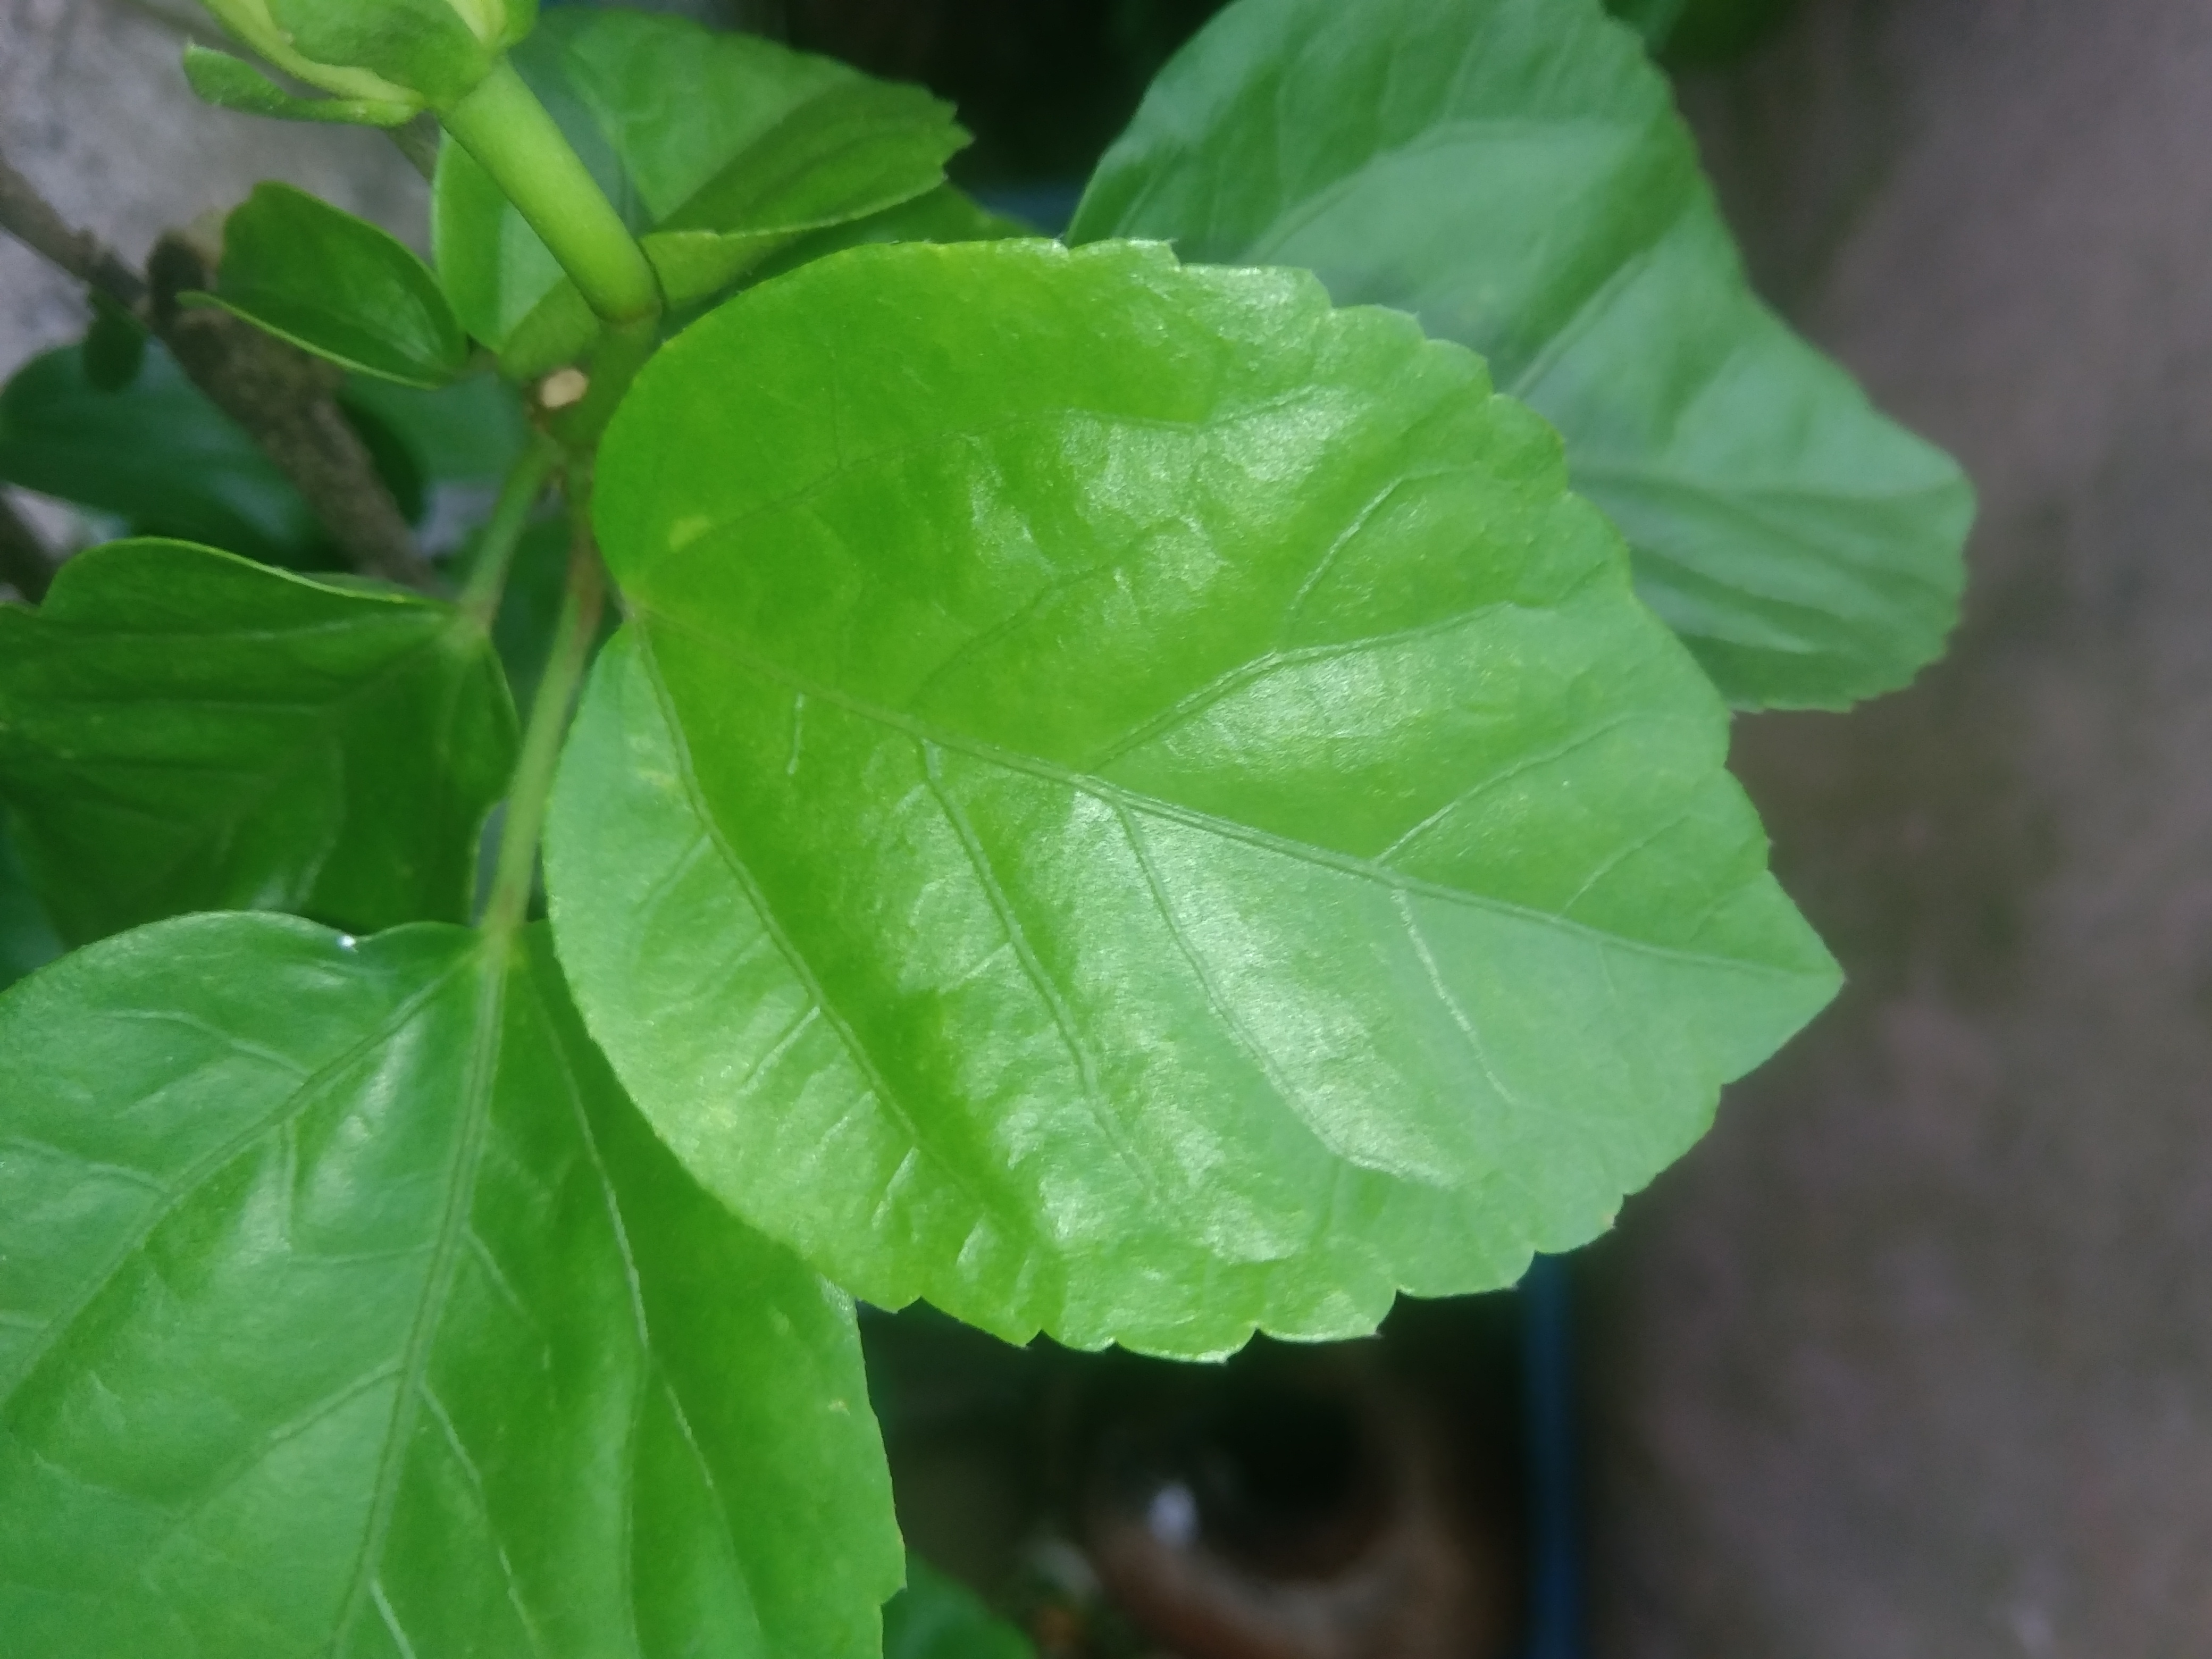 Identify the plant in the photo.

hibiscus
